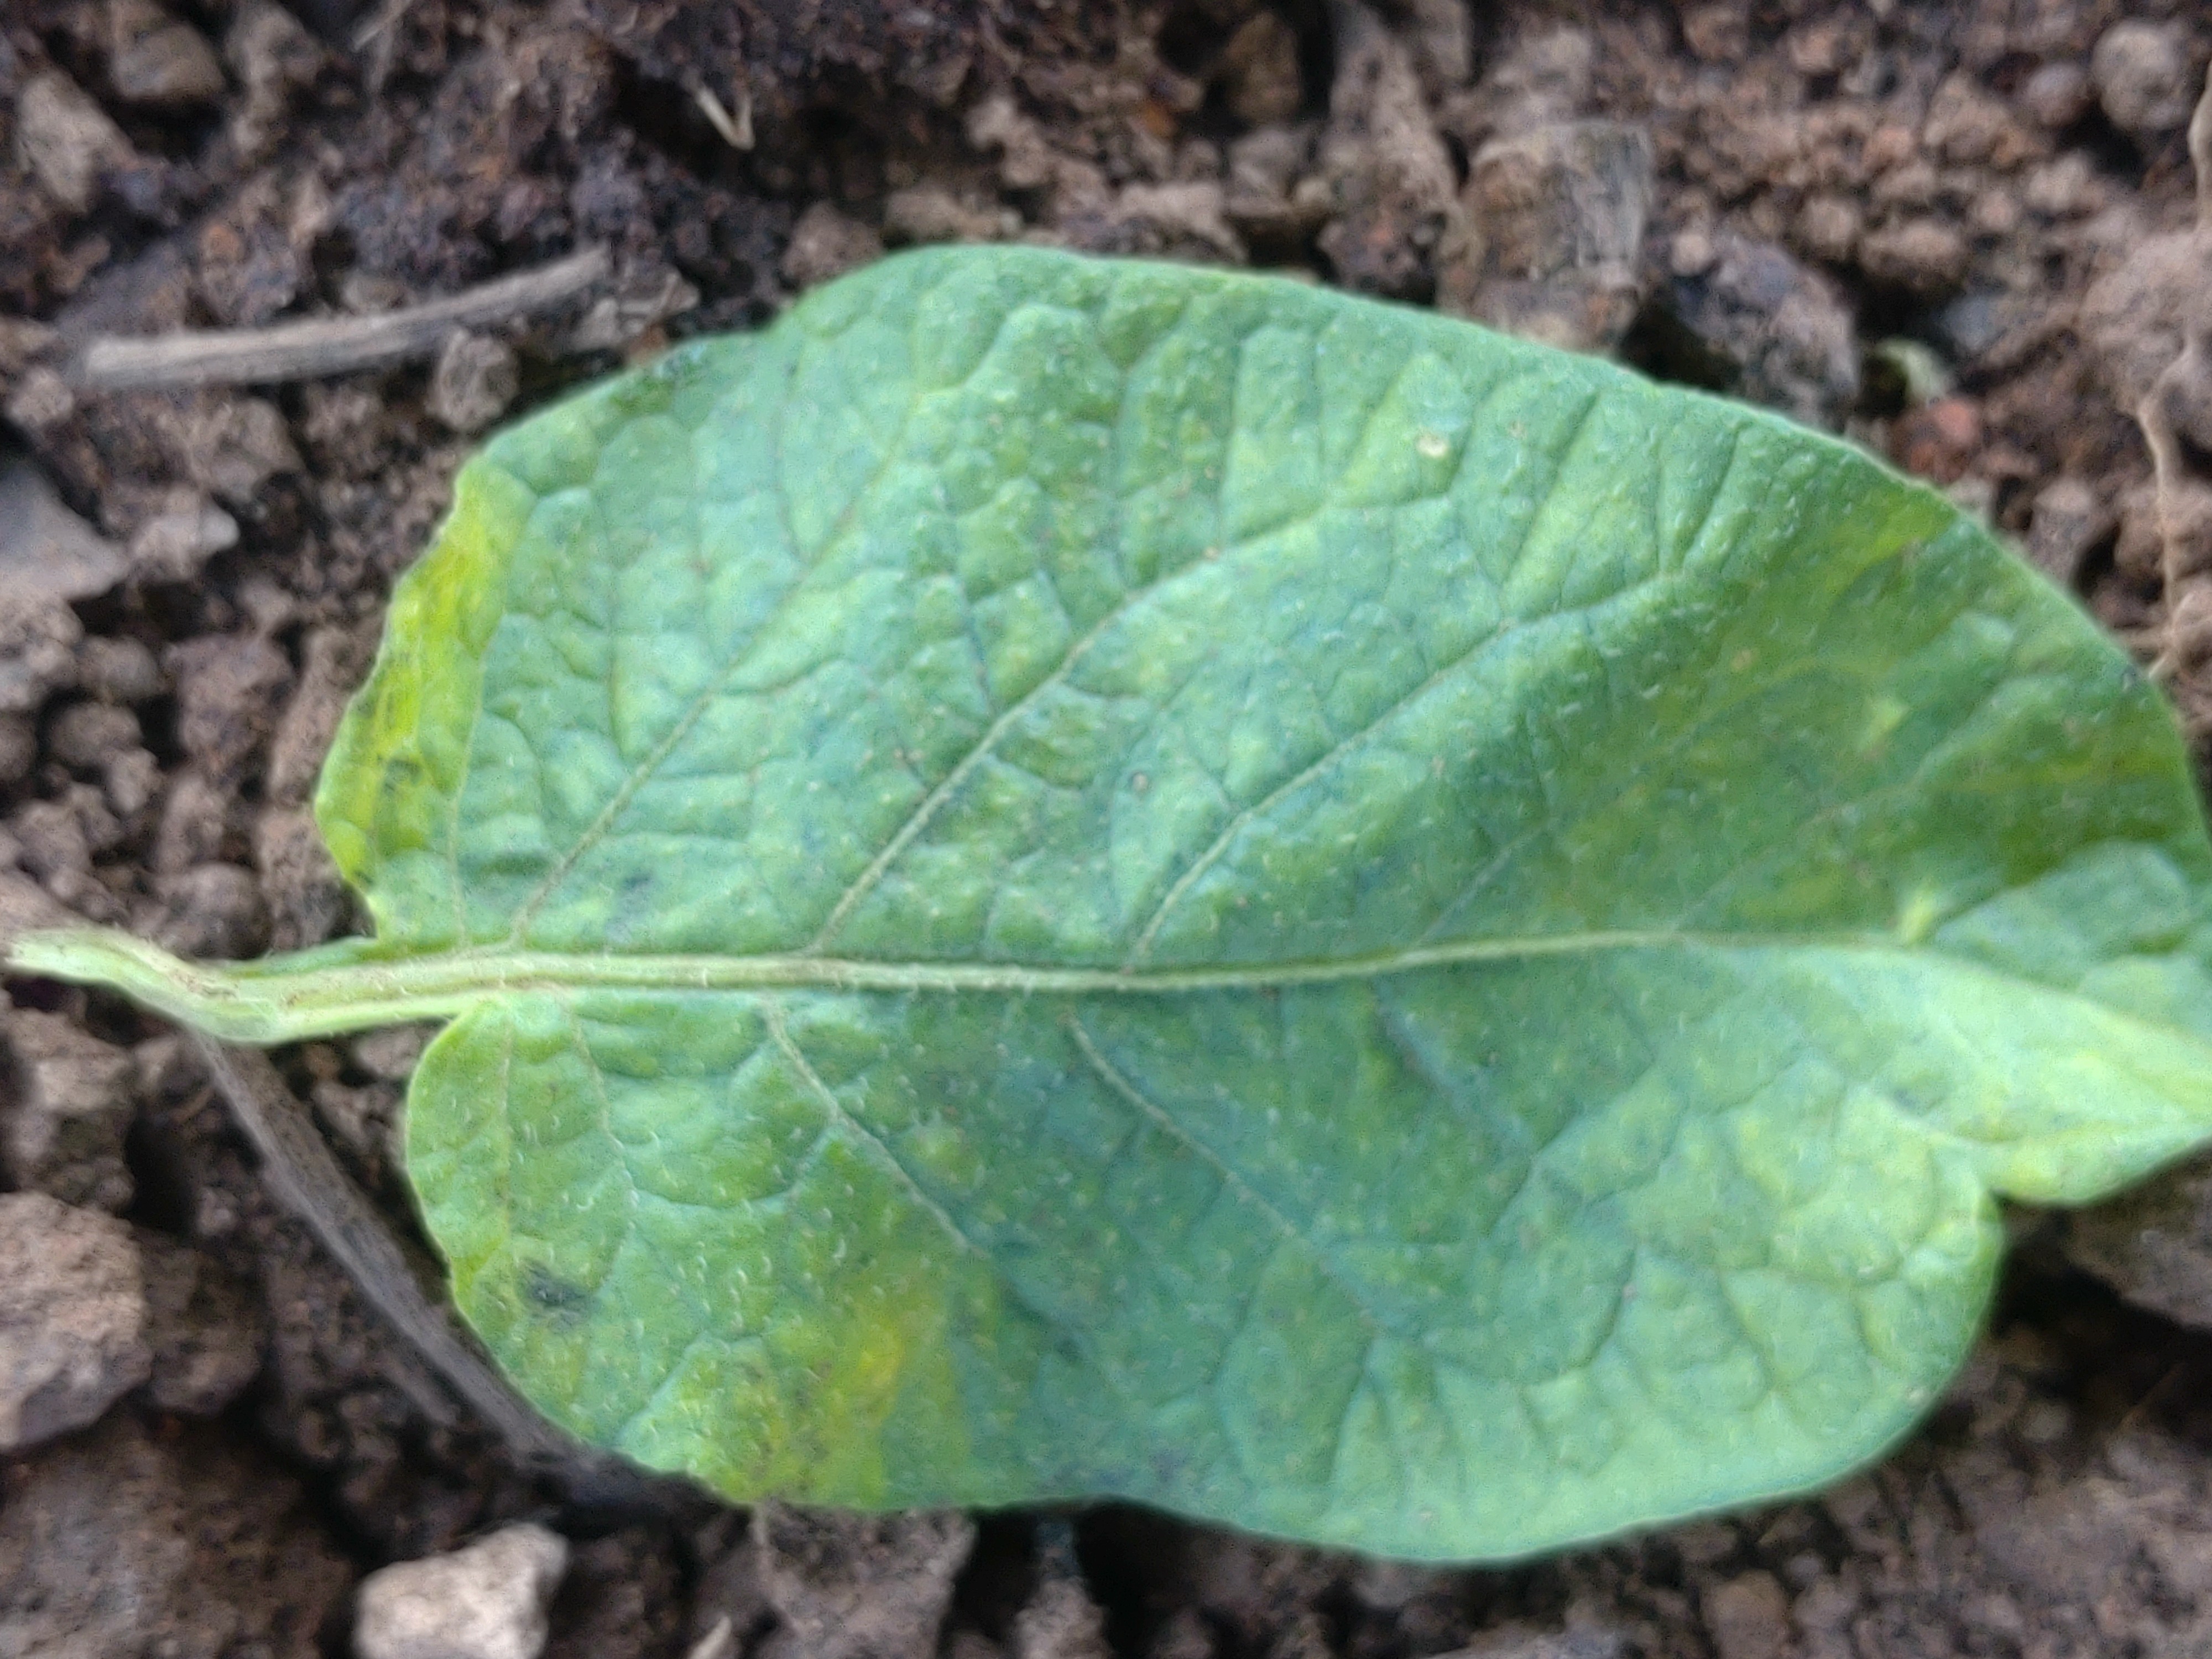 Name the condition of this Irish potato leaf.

late blight
